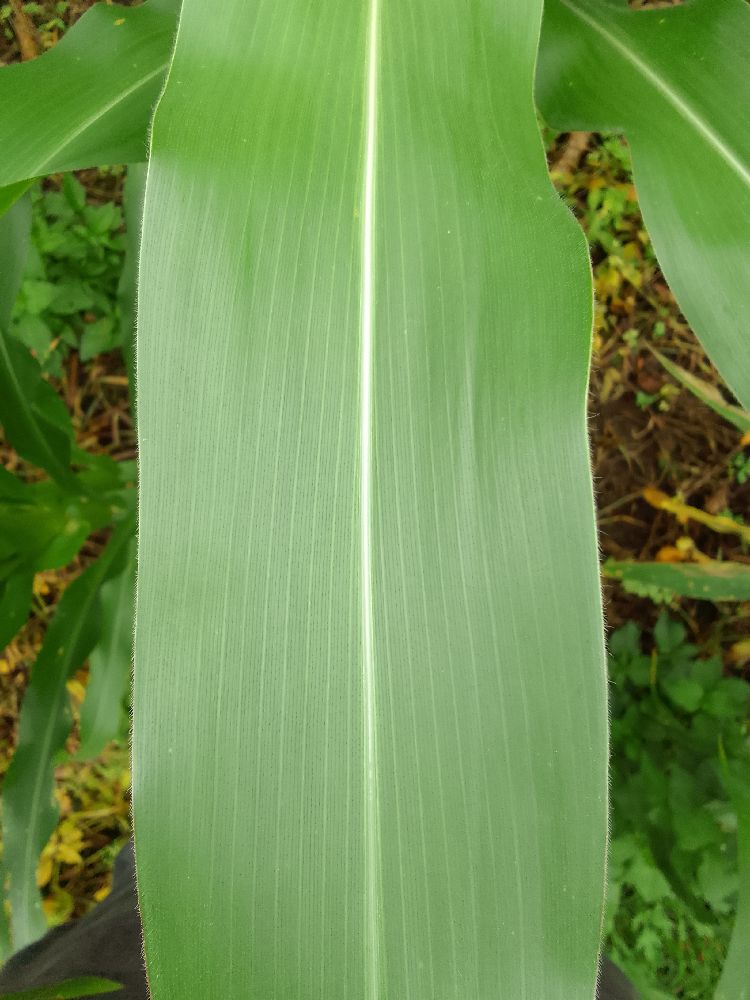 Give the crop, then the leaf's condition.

maize, healthy
